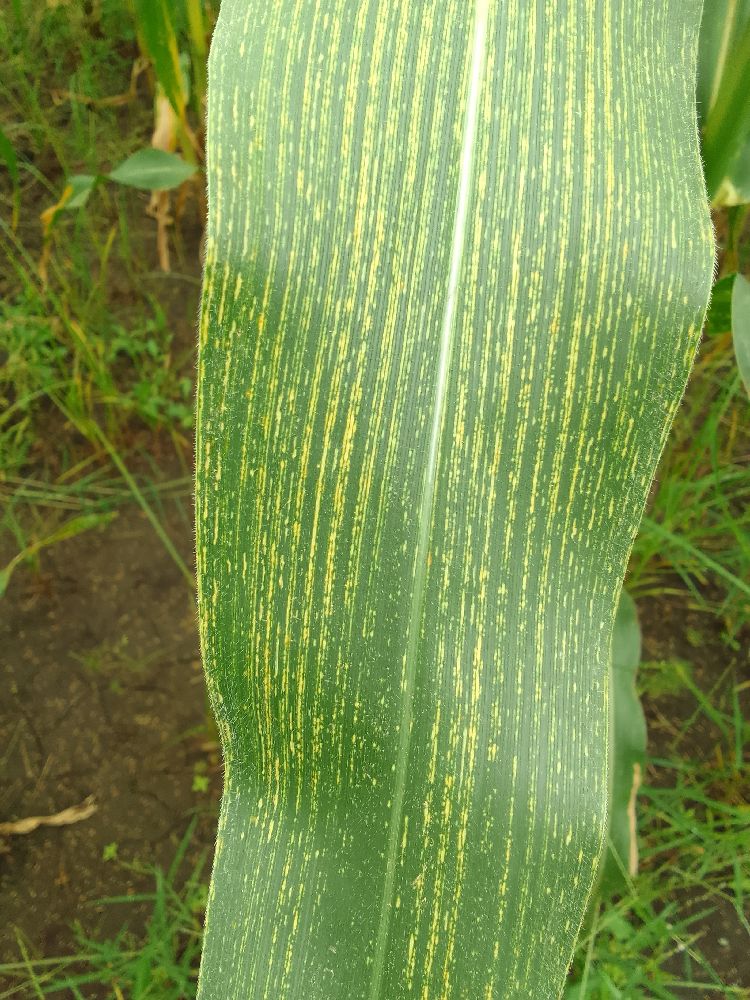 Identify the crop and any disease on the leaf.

maize, maize streak virus
